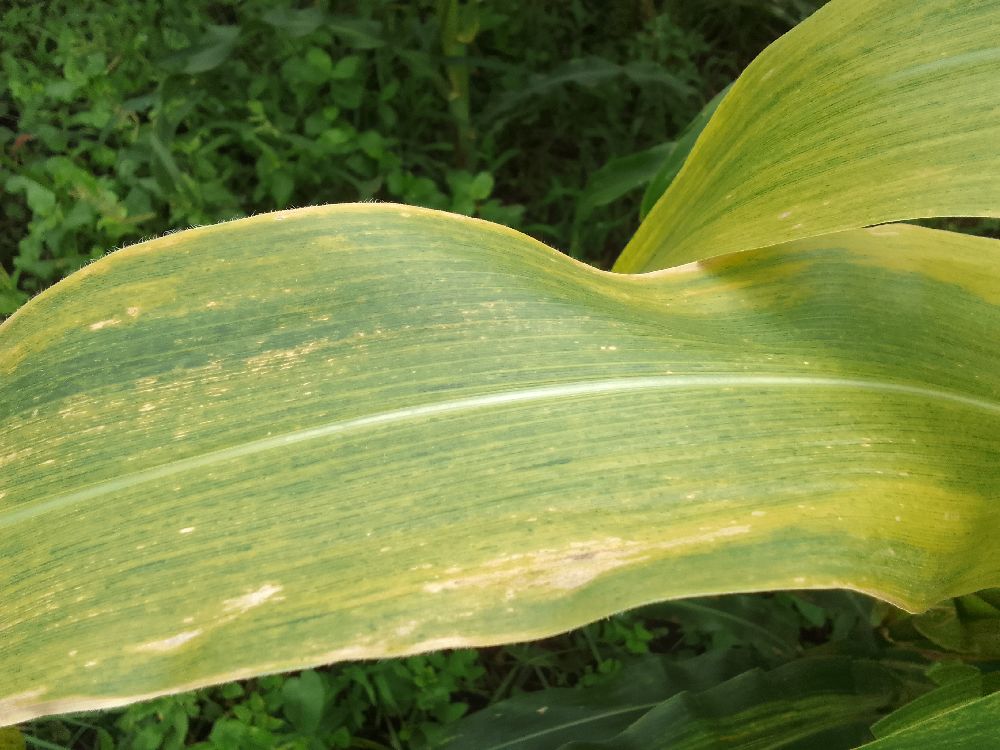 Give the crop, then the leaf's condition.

maize, maize lethal necrosis
